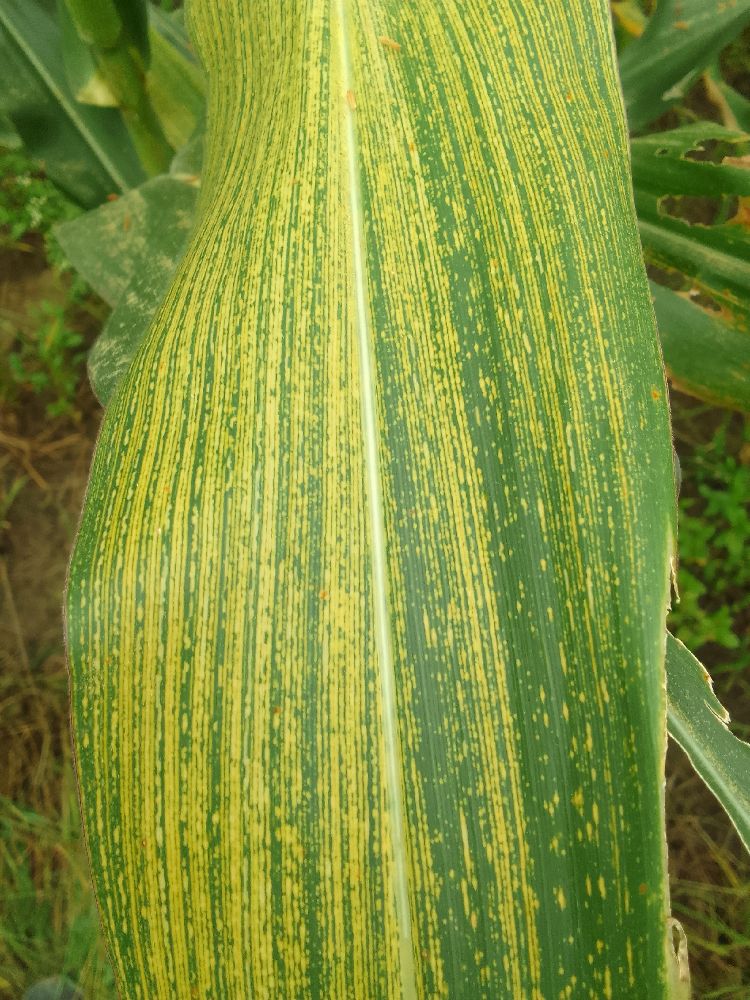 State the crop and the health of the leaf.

maize, maize streak virus
